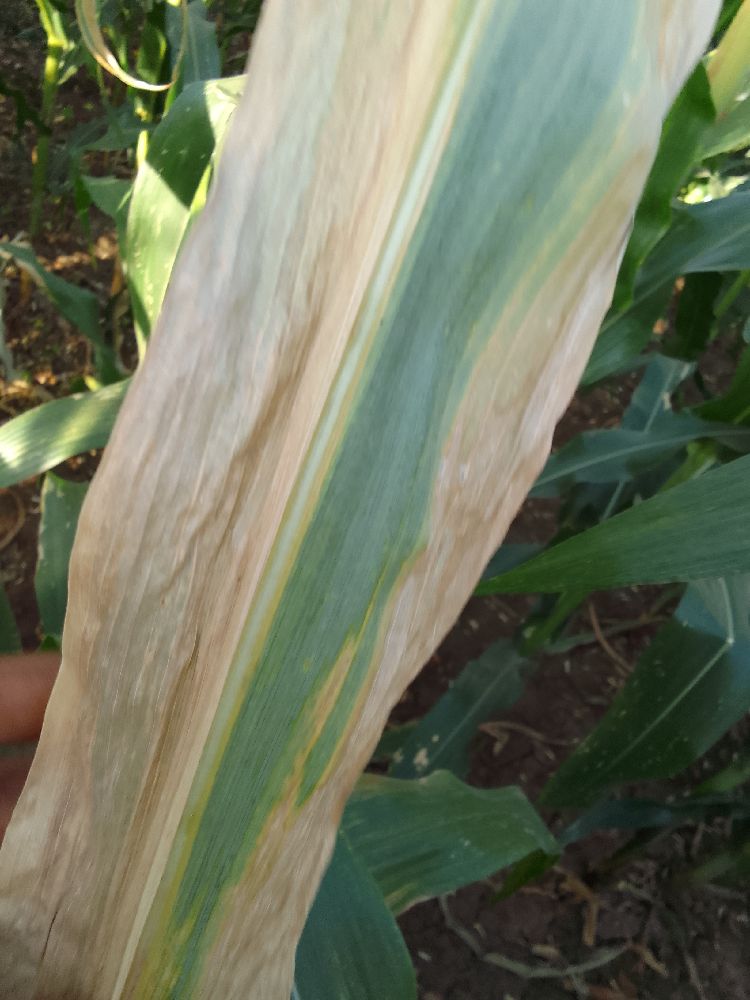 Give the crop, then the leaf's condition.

maize, maize lethal necrosis
